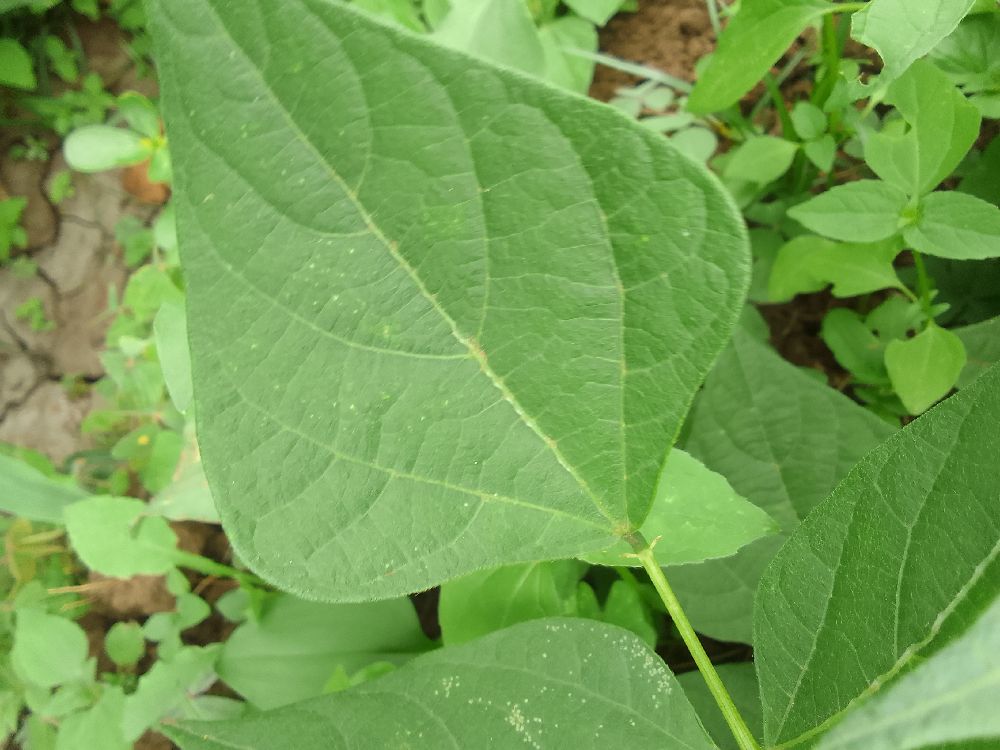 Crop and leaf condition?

common bean, healthy
